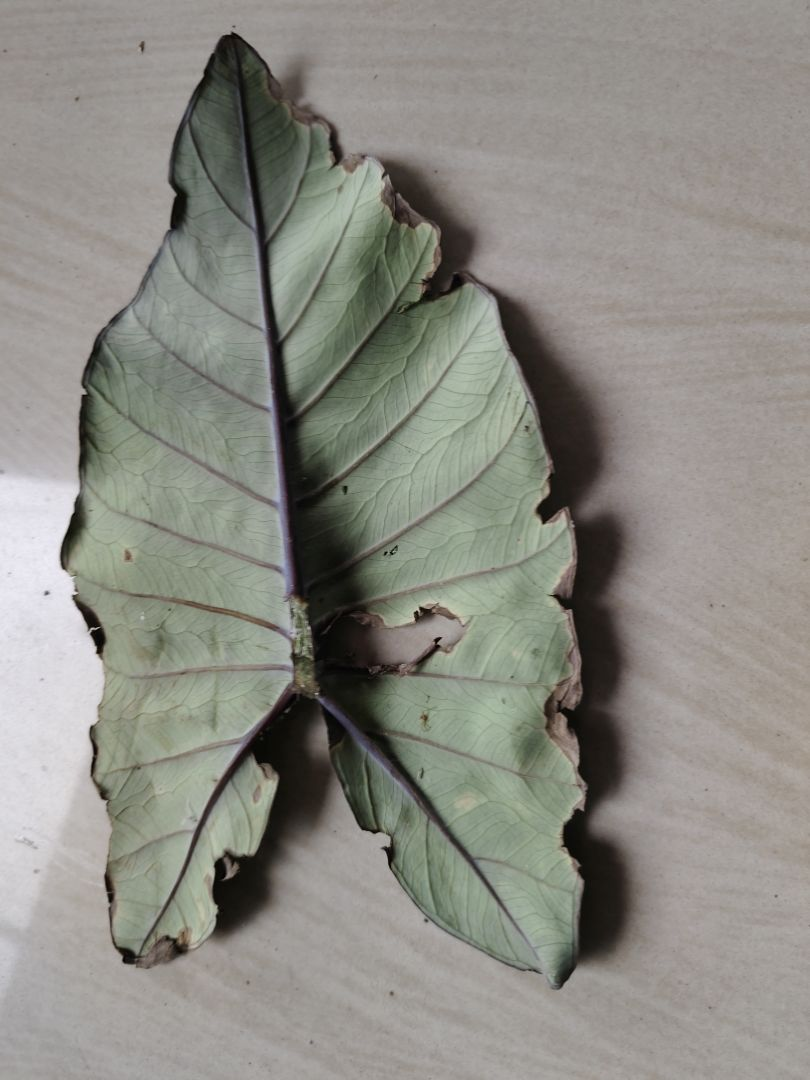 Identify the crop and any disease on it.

taro, leaf blight
